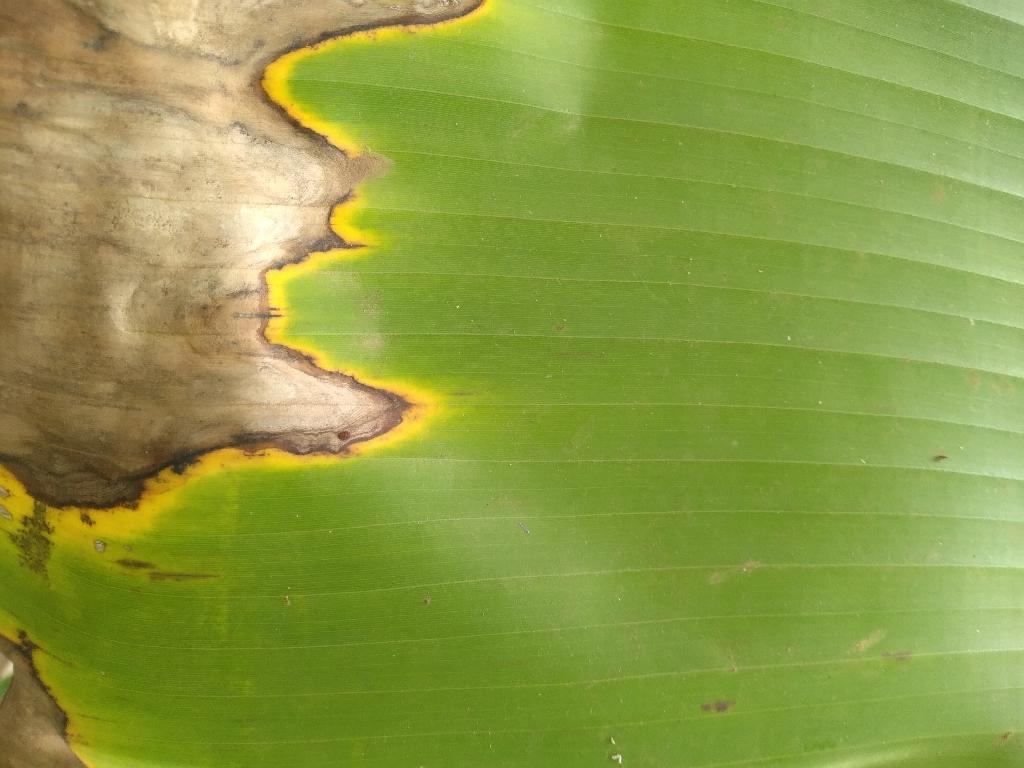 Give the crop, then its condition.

banana, black sigatoka
